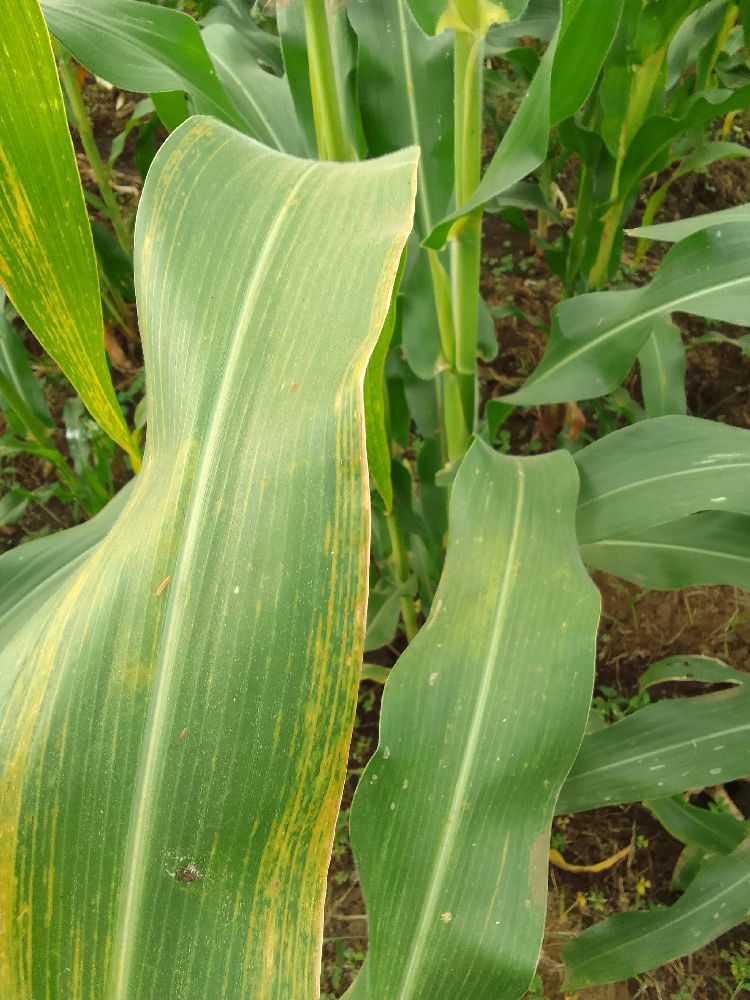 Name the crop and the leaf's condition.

maize, maize lethal necrosis
